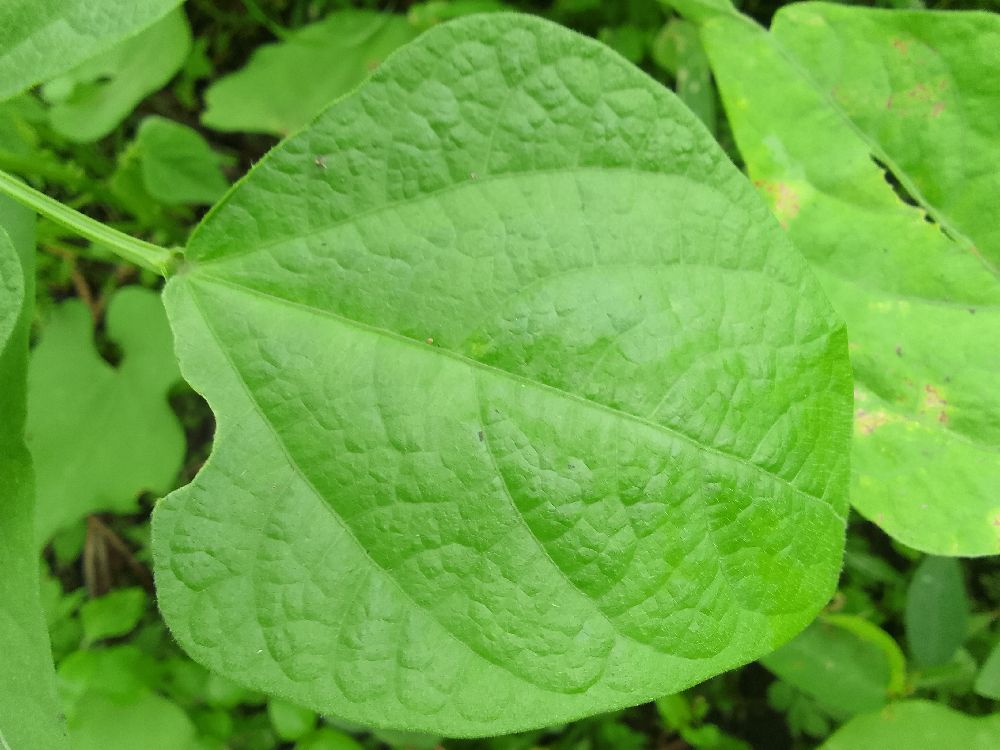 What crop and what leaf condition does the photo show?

common bean, healthy
